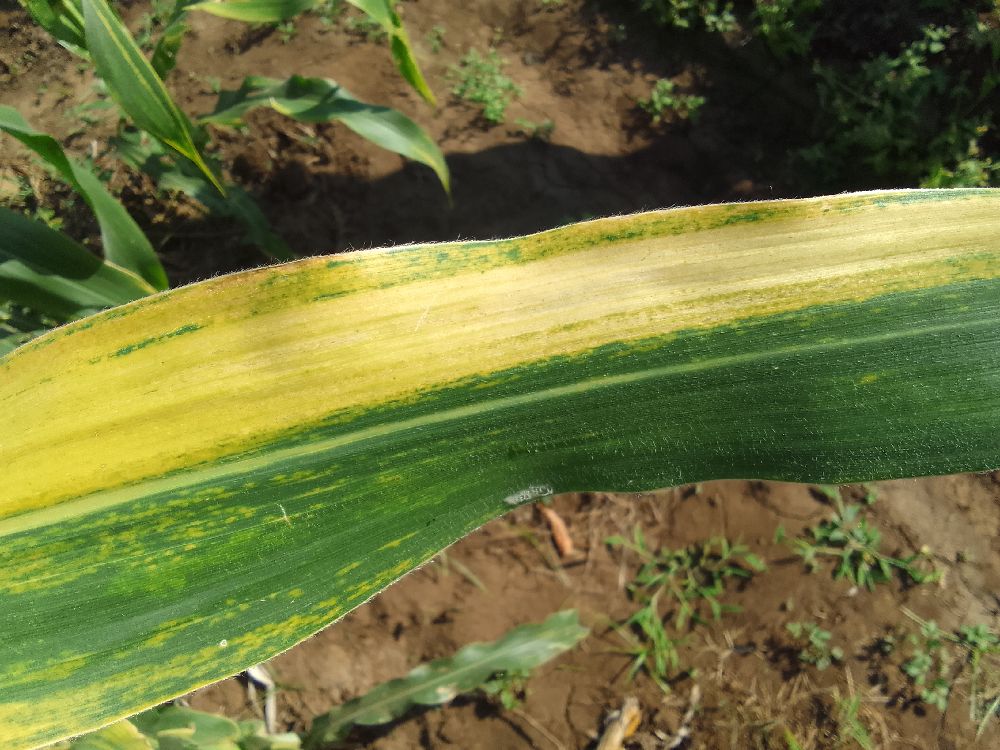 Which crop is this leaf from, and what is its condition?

maize, maize lethal necrosis
